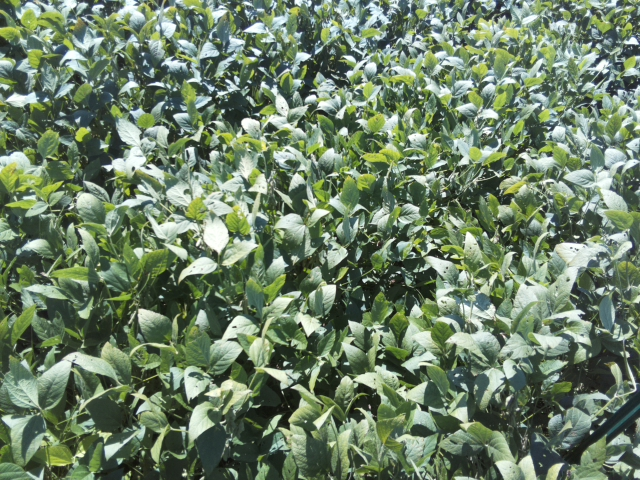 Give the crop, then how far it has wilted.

soybean, leaflets folding inward at secondary pulvinus with no turgor loss in leaflets or petioles
